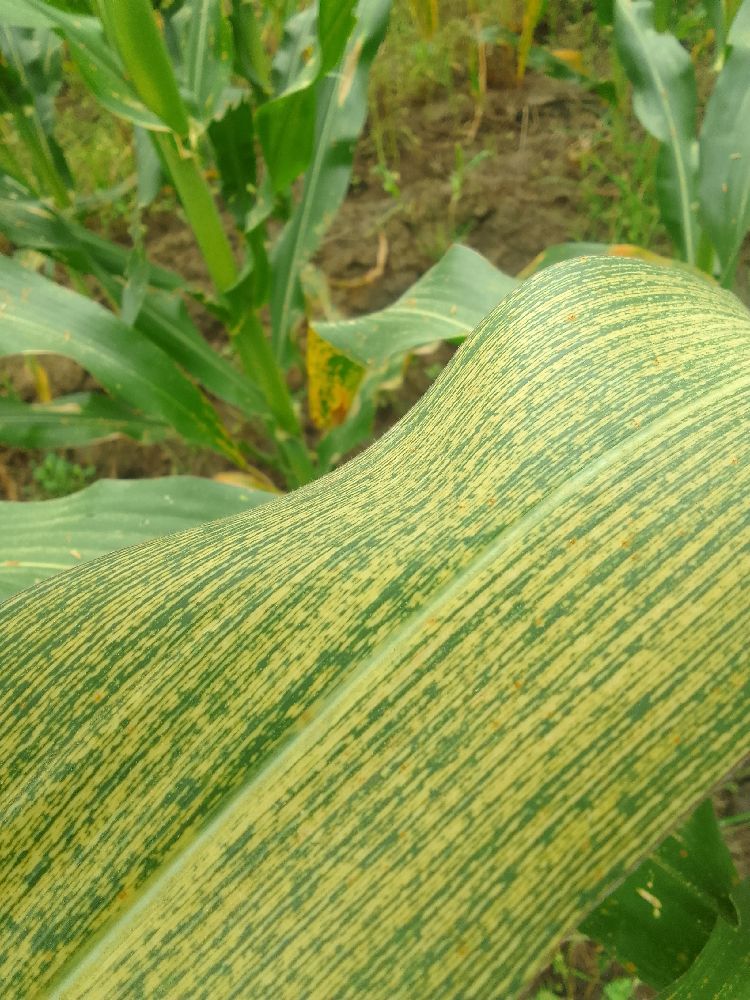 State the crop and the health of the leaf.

maize, maize streak virus
